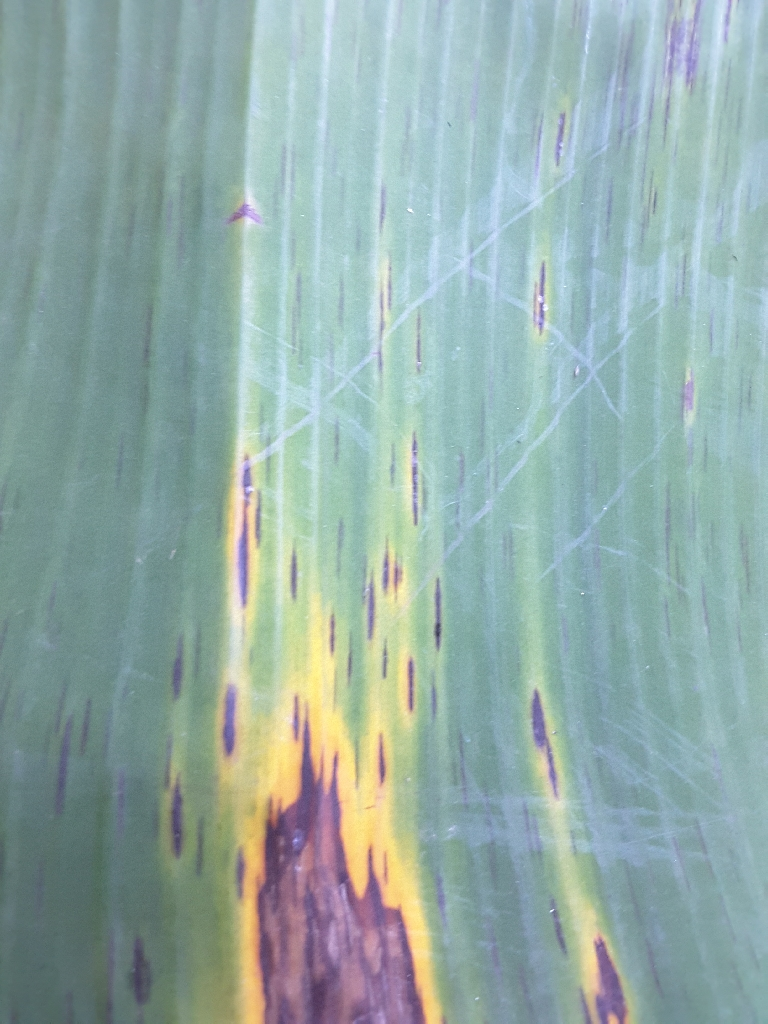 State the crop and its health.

banana, black sigatoka
